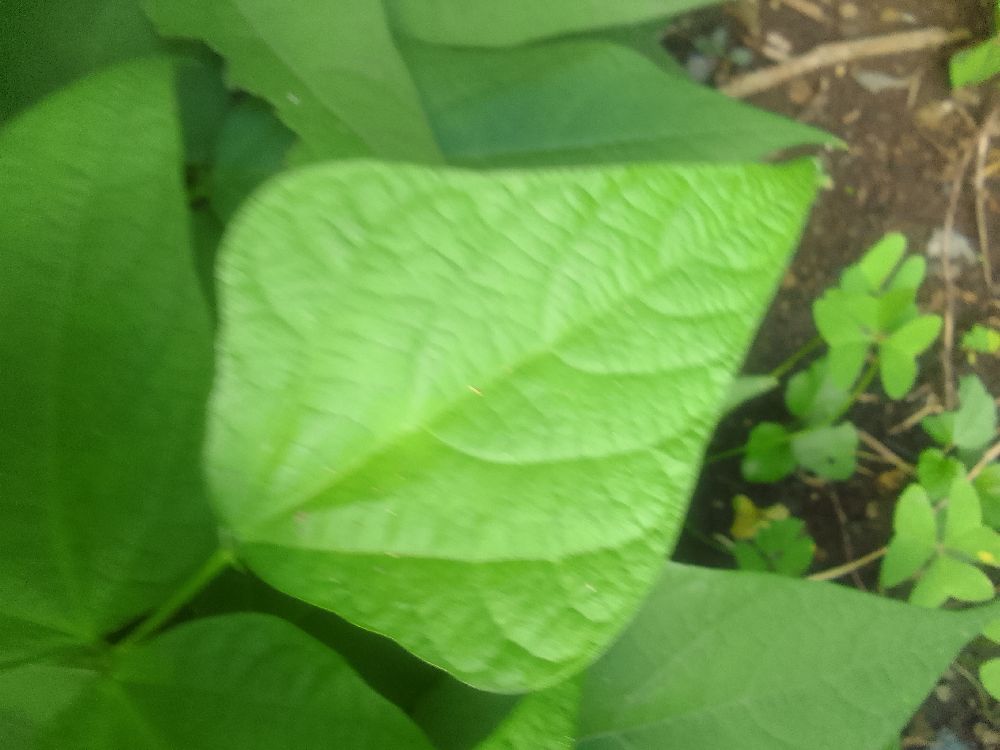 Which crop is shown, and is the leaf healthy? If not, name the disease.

common bean, healthy
